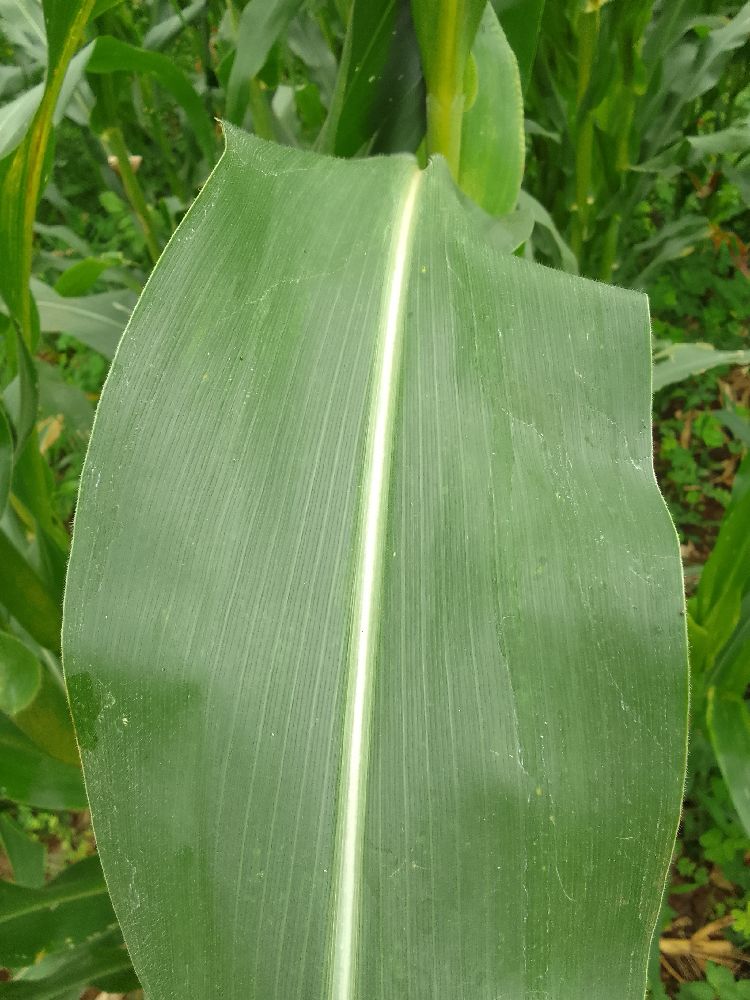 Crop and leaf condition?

maize, healthy
